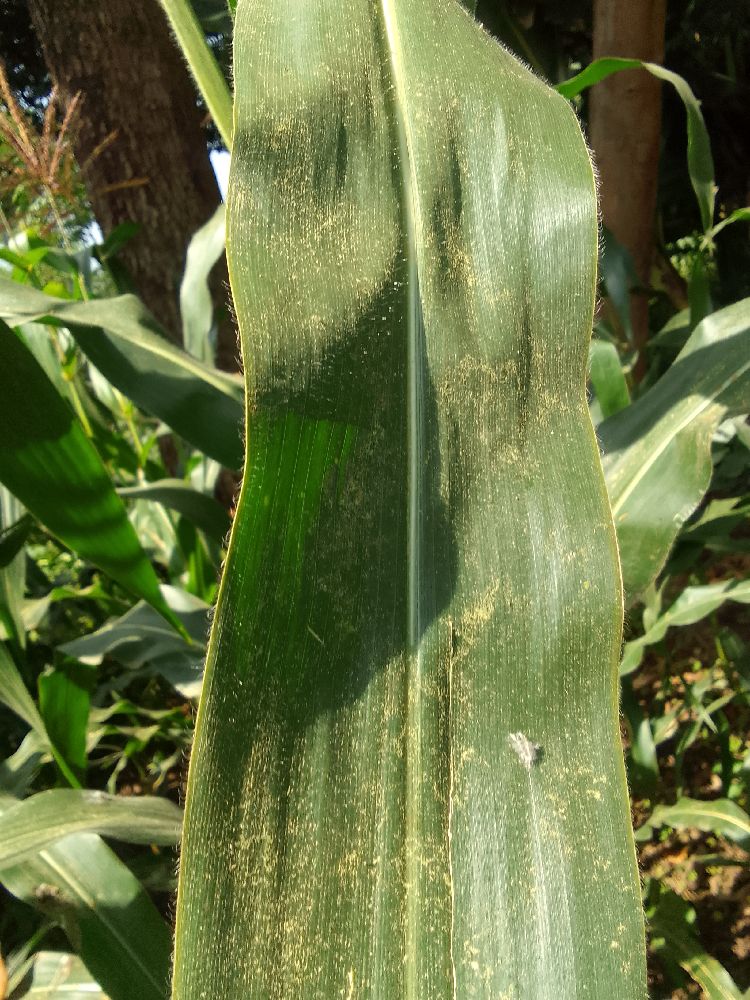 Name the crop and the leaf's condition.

maize, healthy
